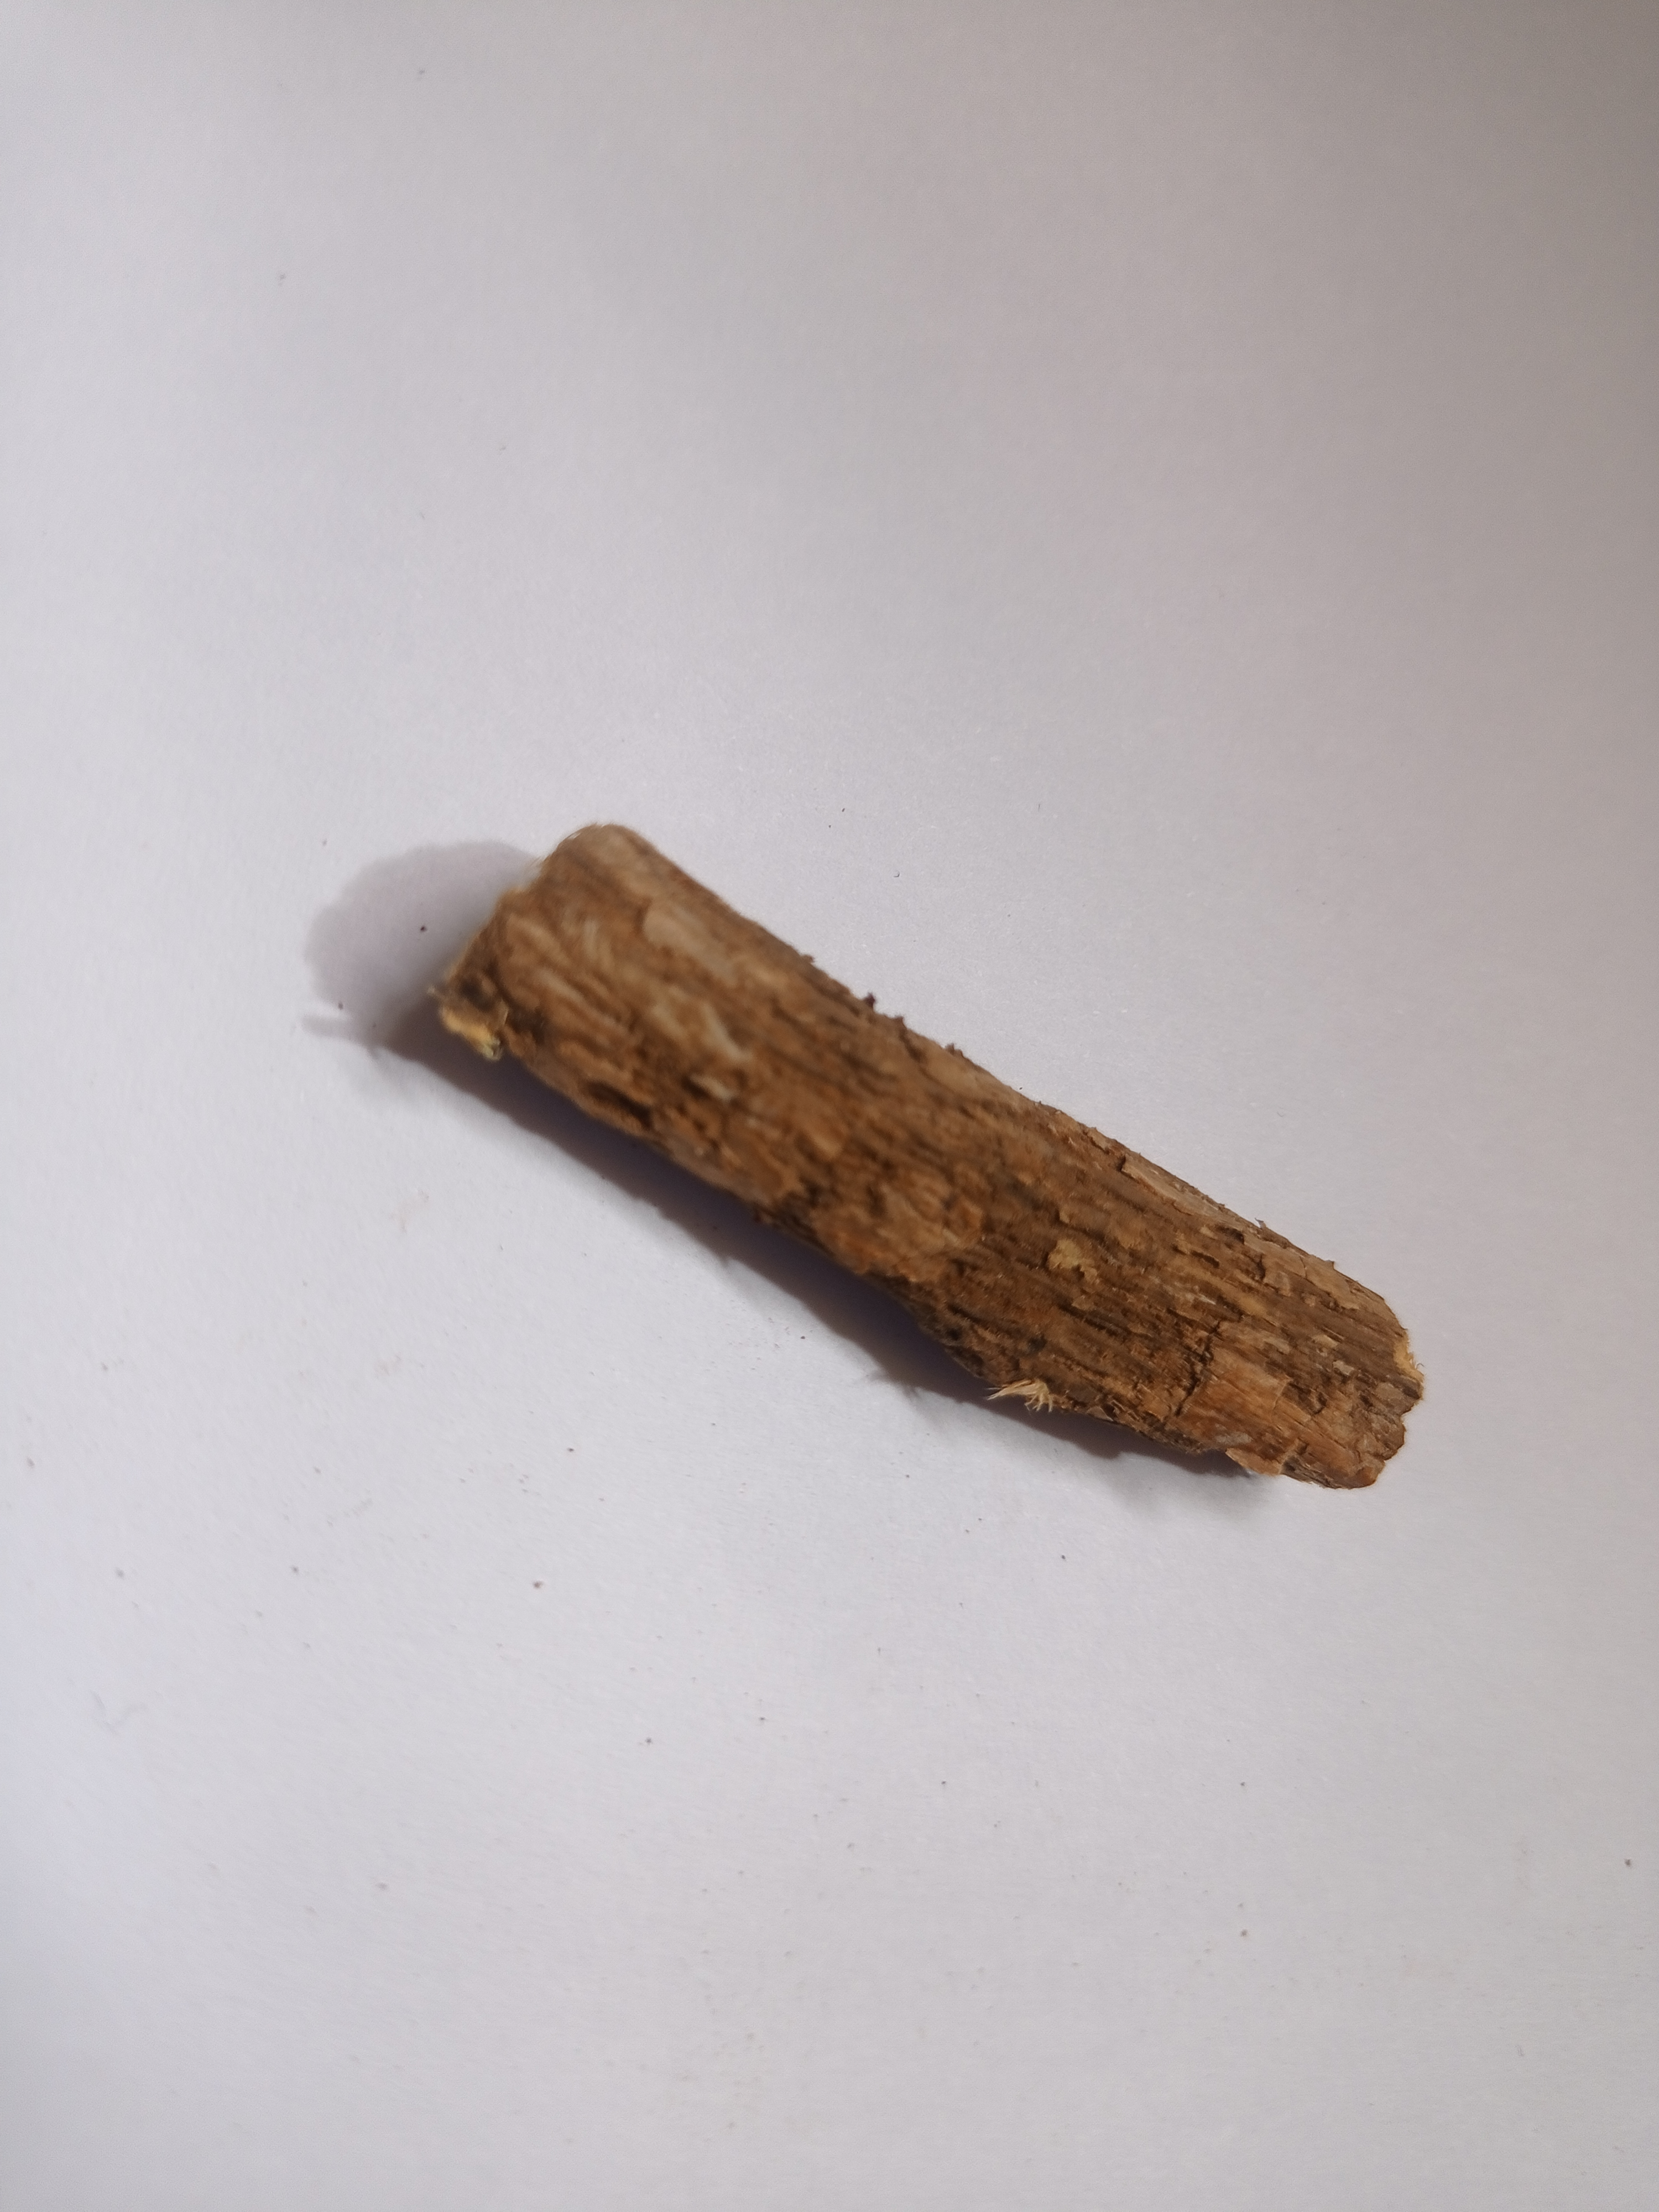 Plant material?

jesthamadh
